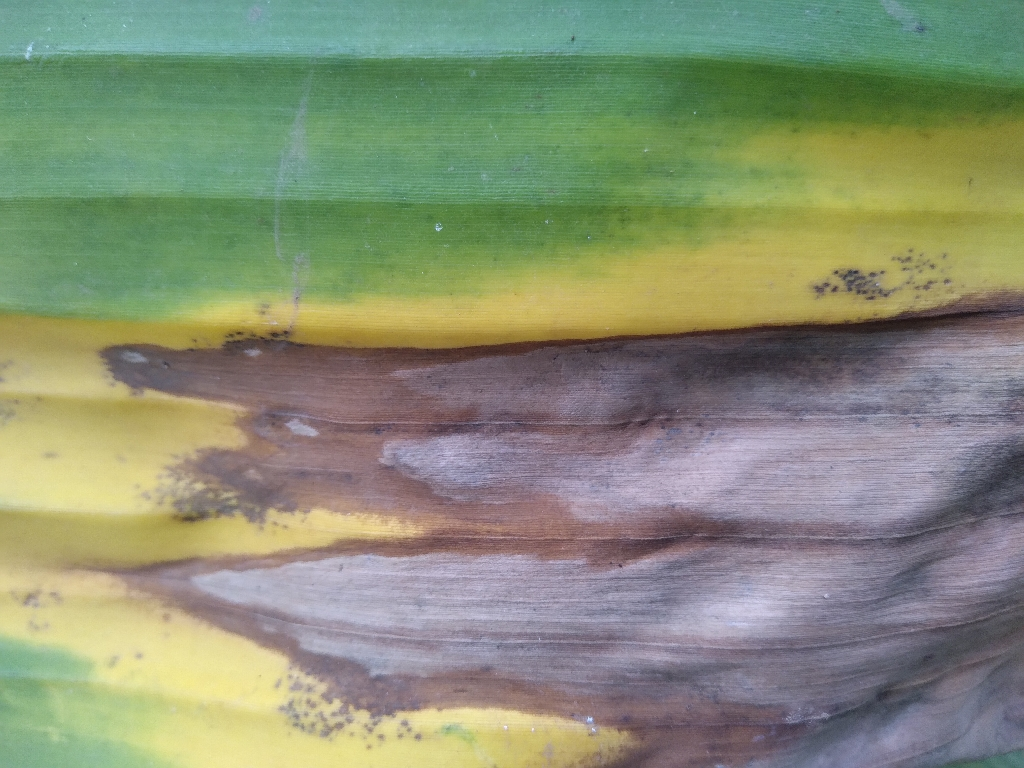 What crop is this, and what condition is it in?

banana, black sigatoka
